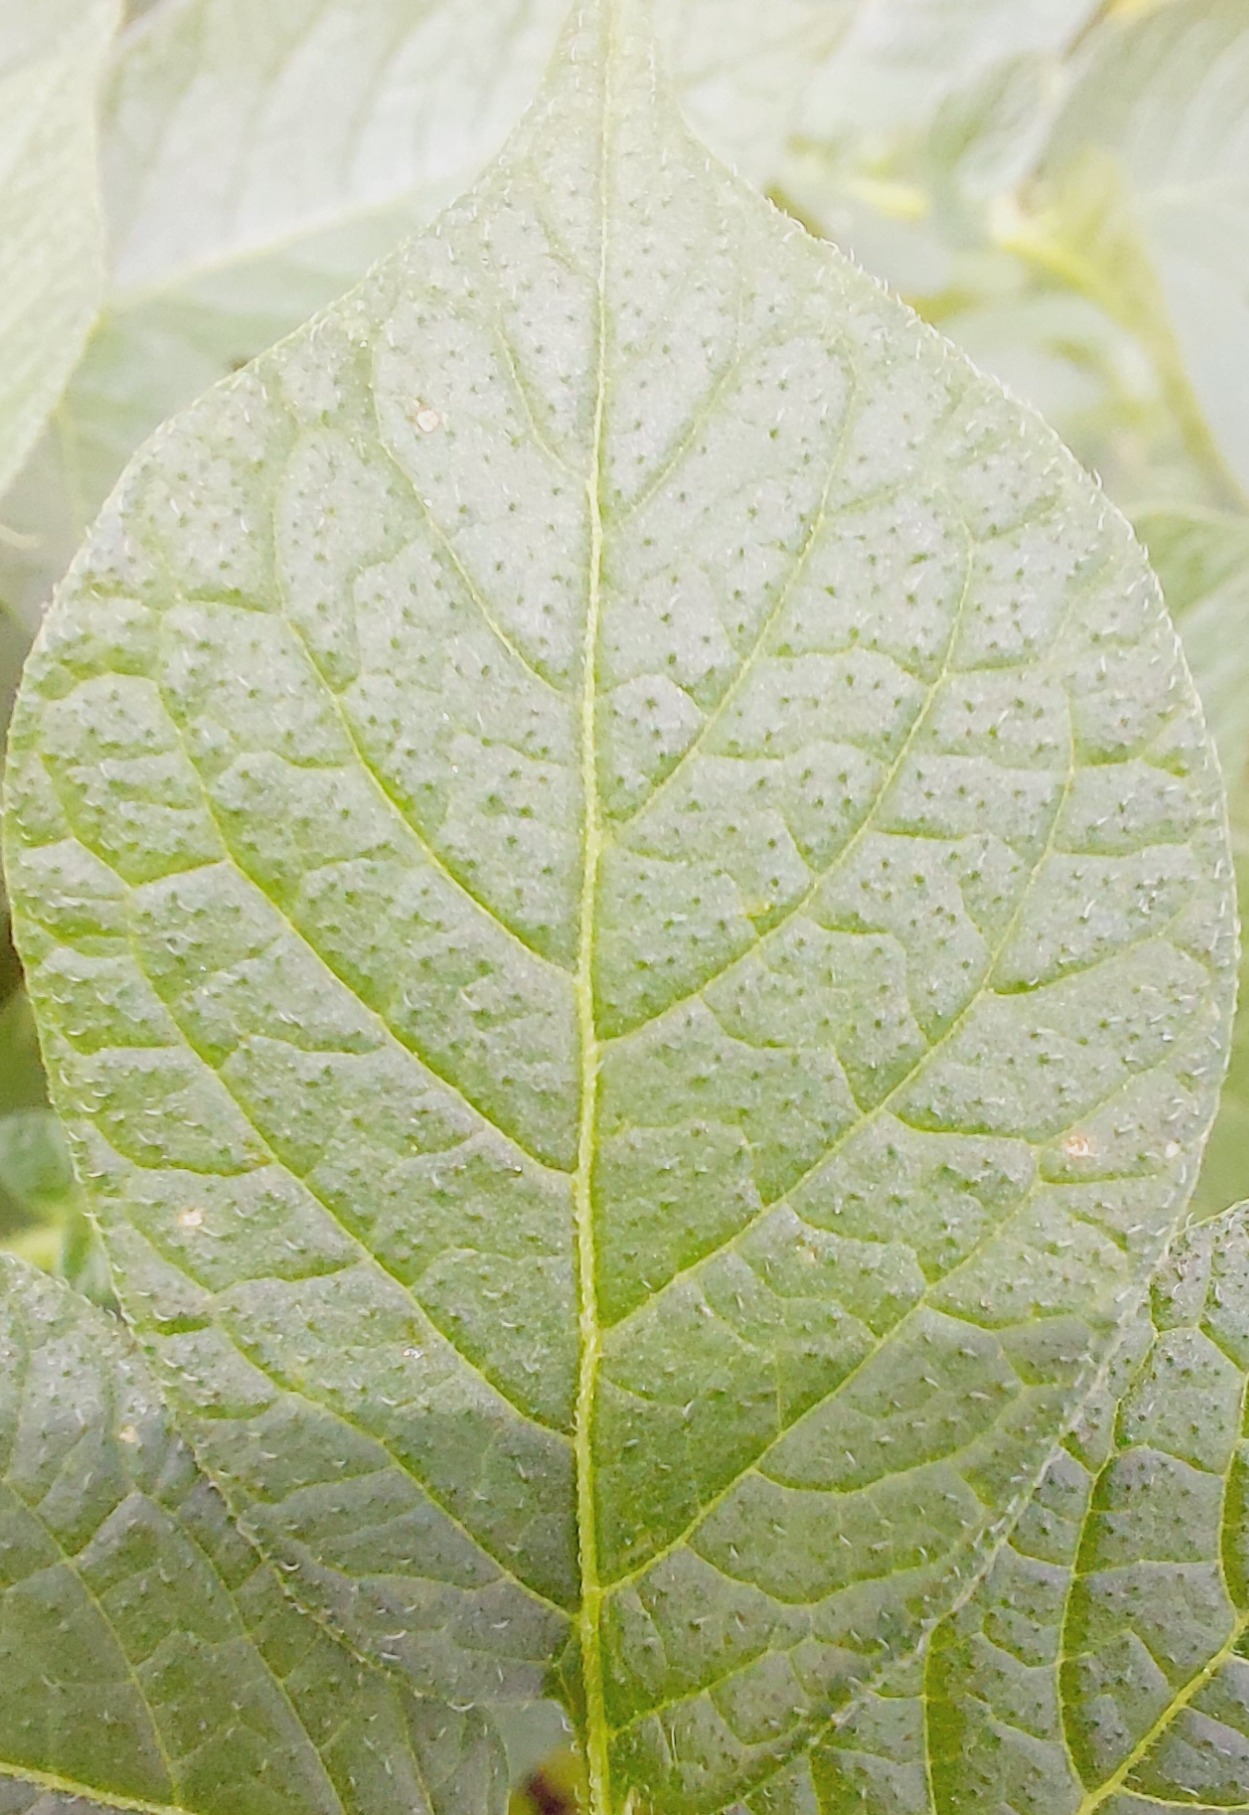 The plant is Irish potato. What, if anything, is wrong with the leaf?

healthy
